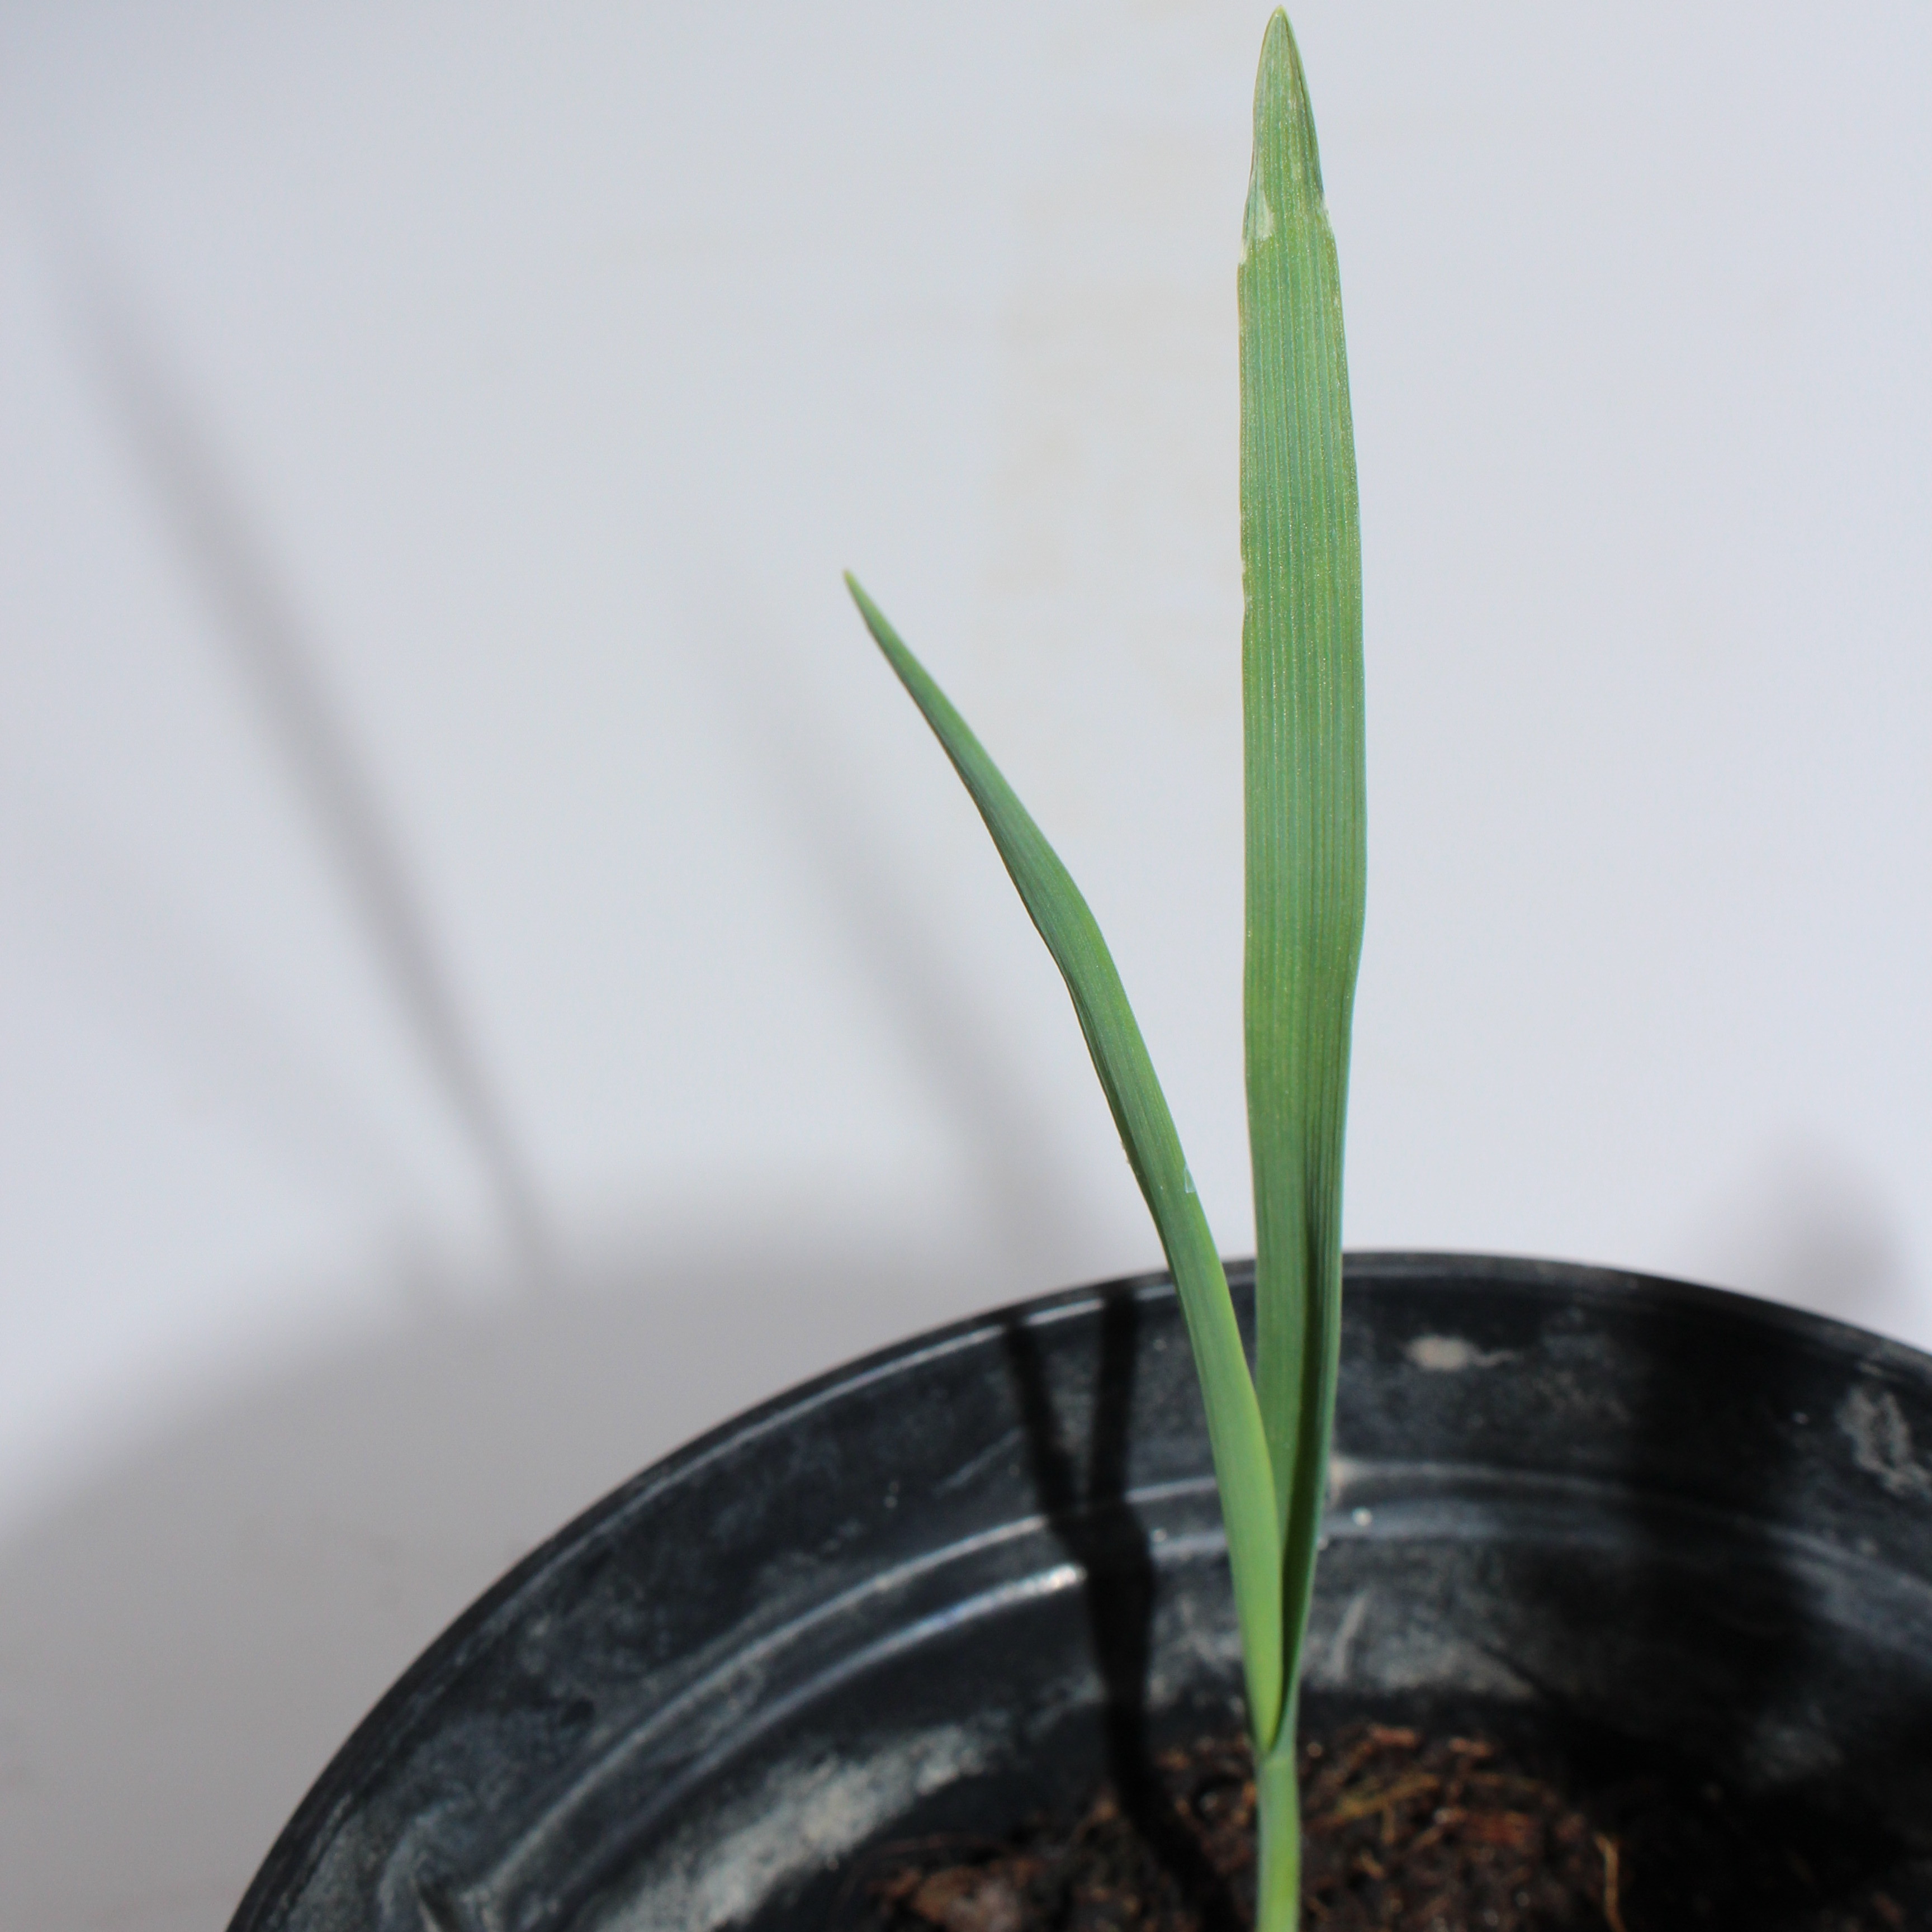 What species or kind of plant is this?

Avena sterilis
